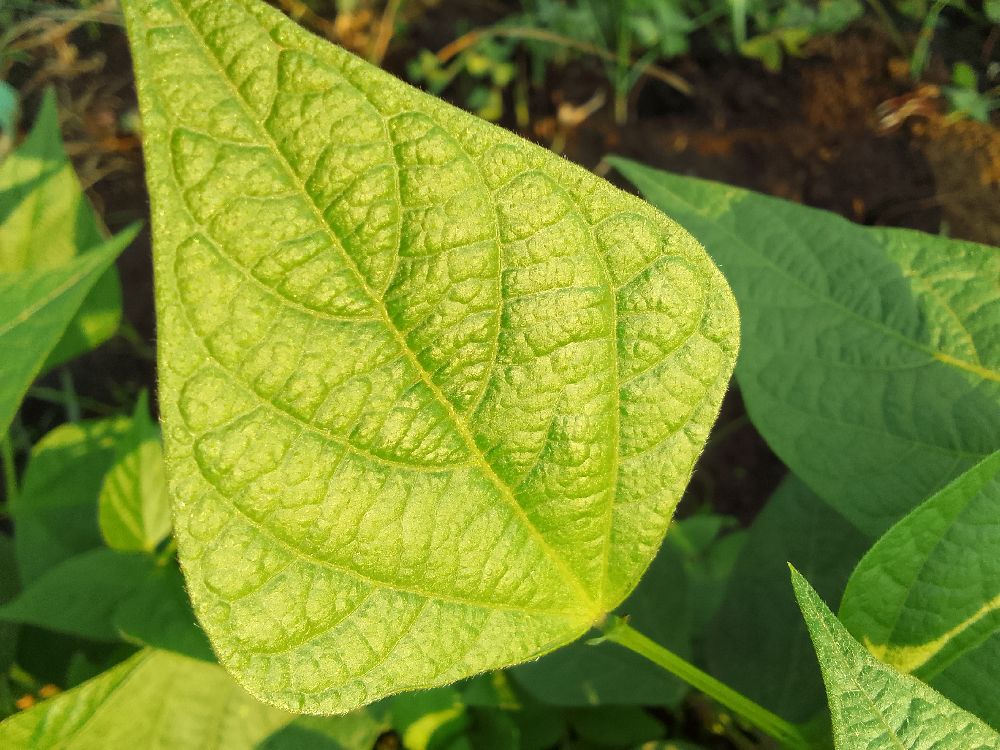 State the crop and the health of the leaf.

common bean, healthy
